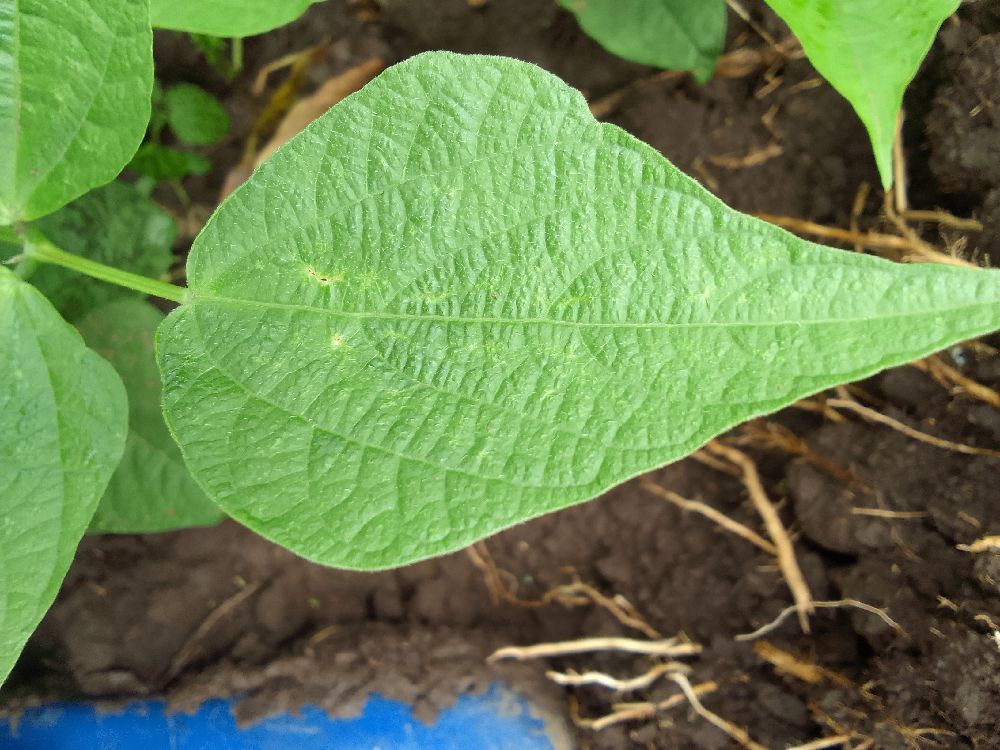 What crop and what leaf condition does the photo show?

common bean, healthy
